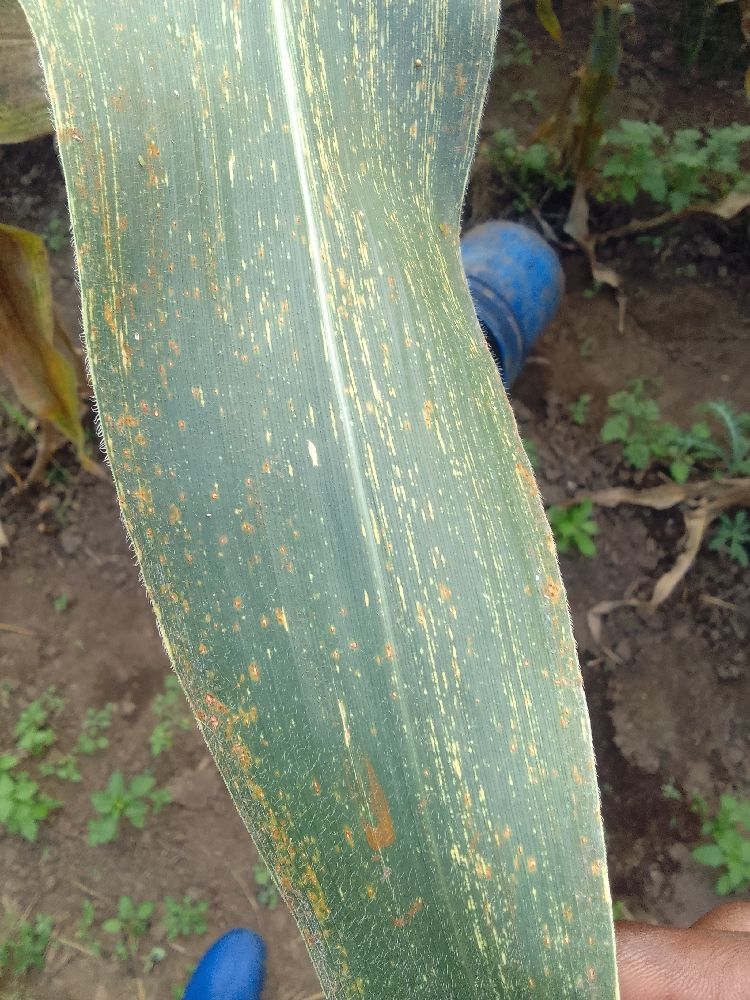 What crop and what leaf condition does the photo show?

maize, maize streak virus
